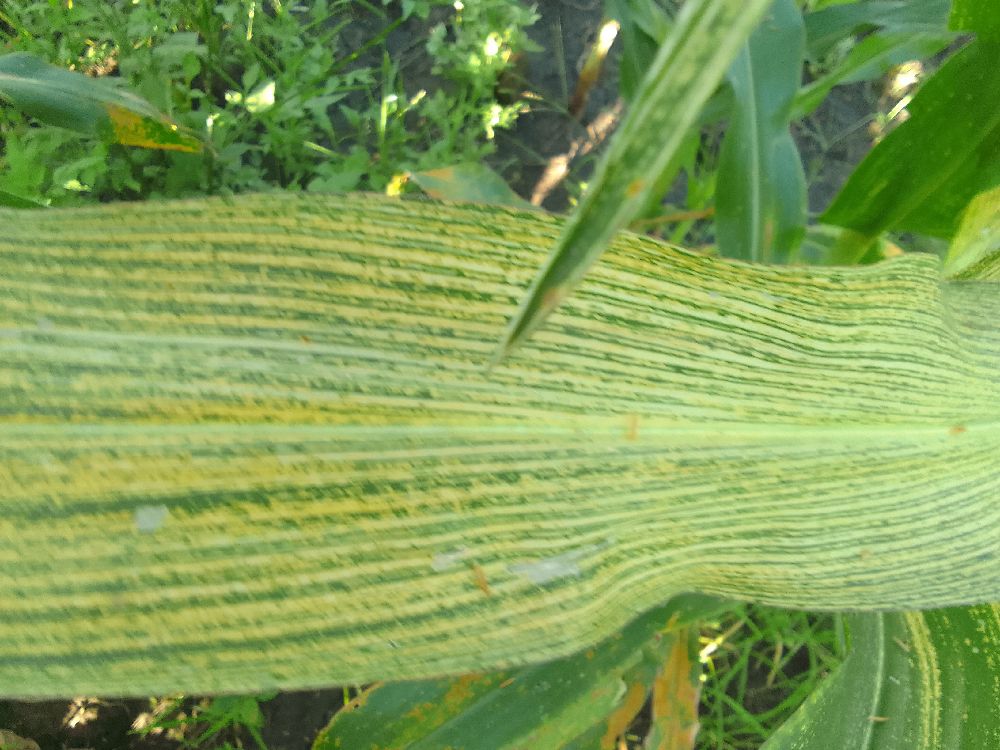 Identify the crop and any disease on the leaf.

maize, maize streak virus
